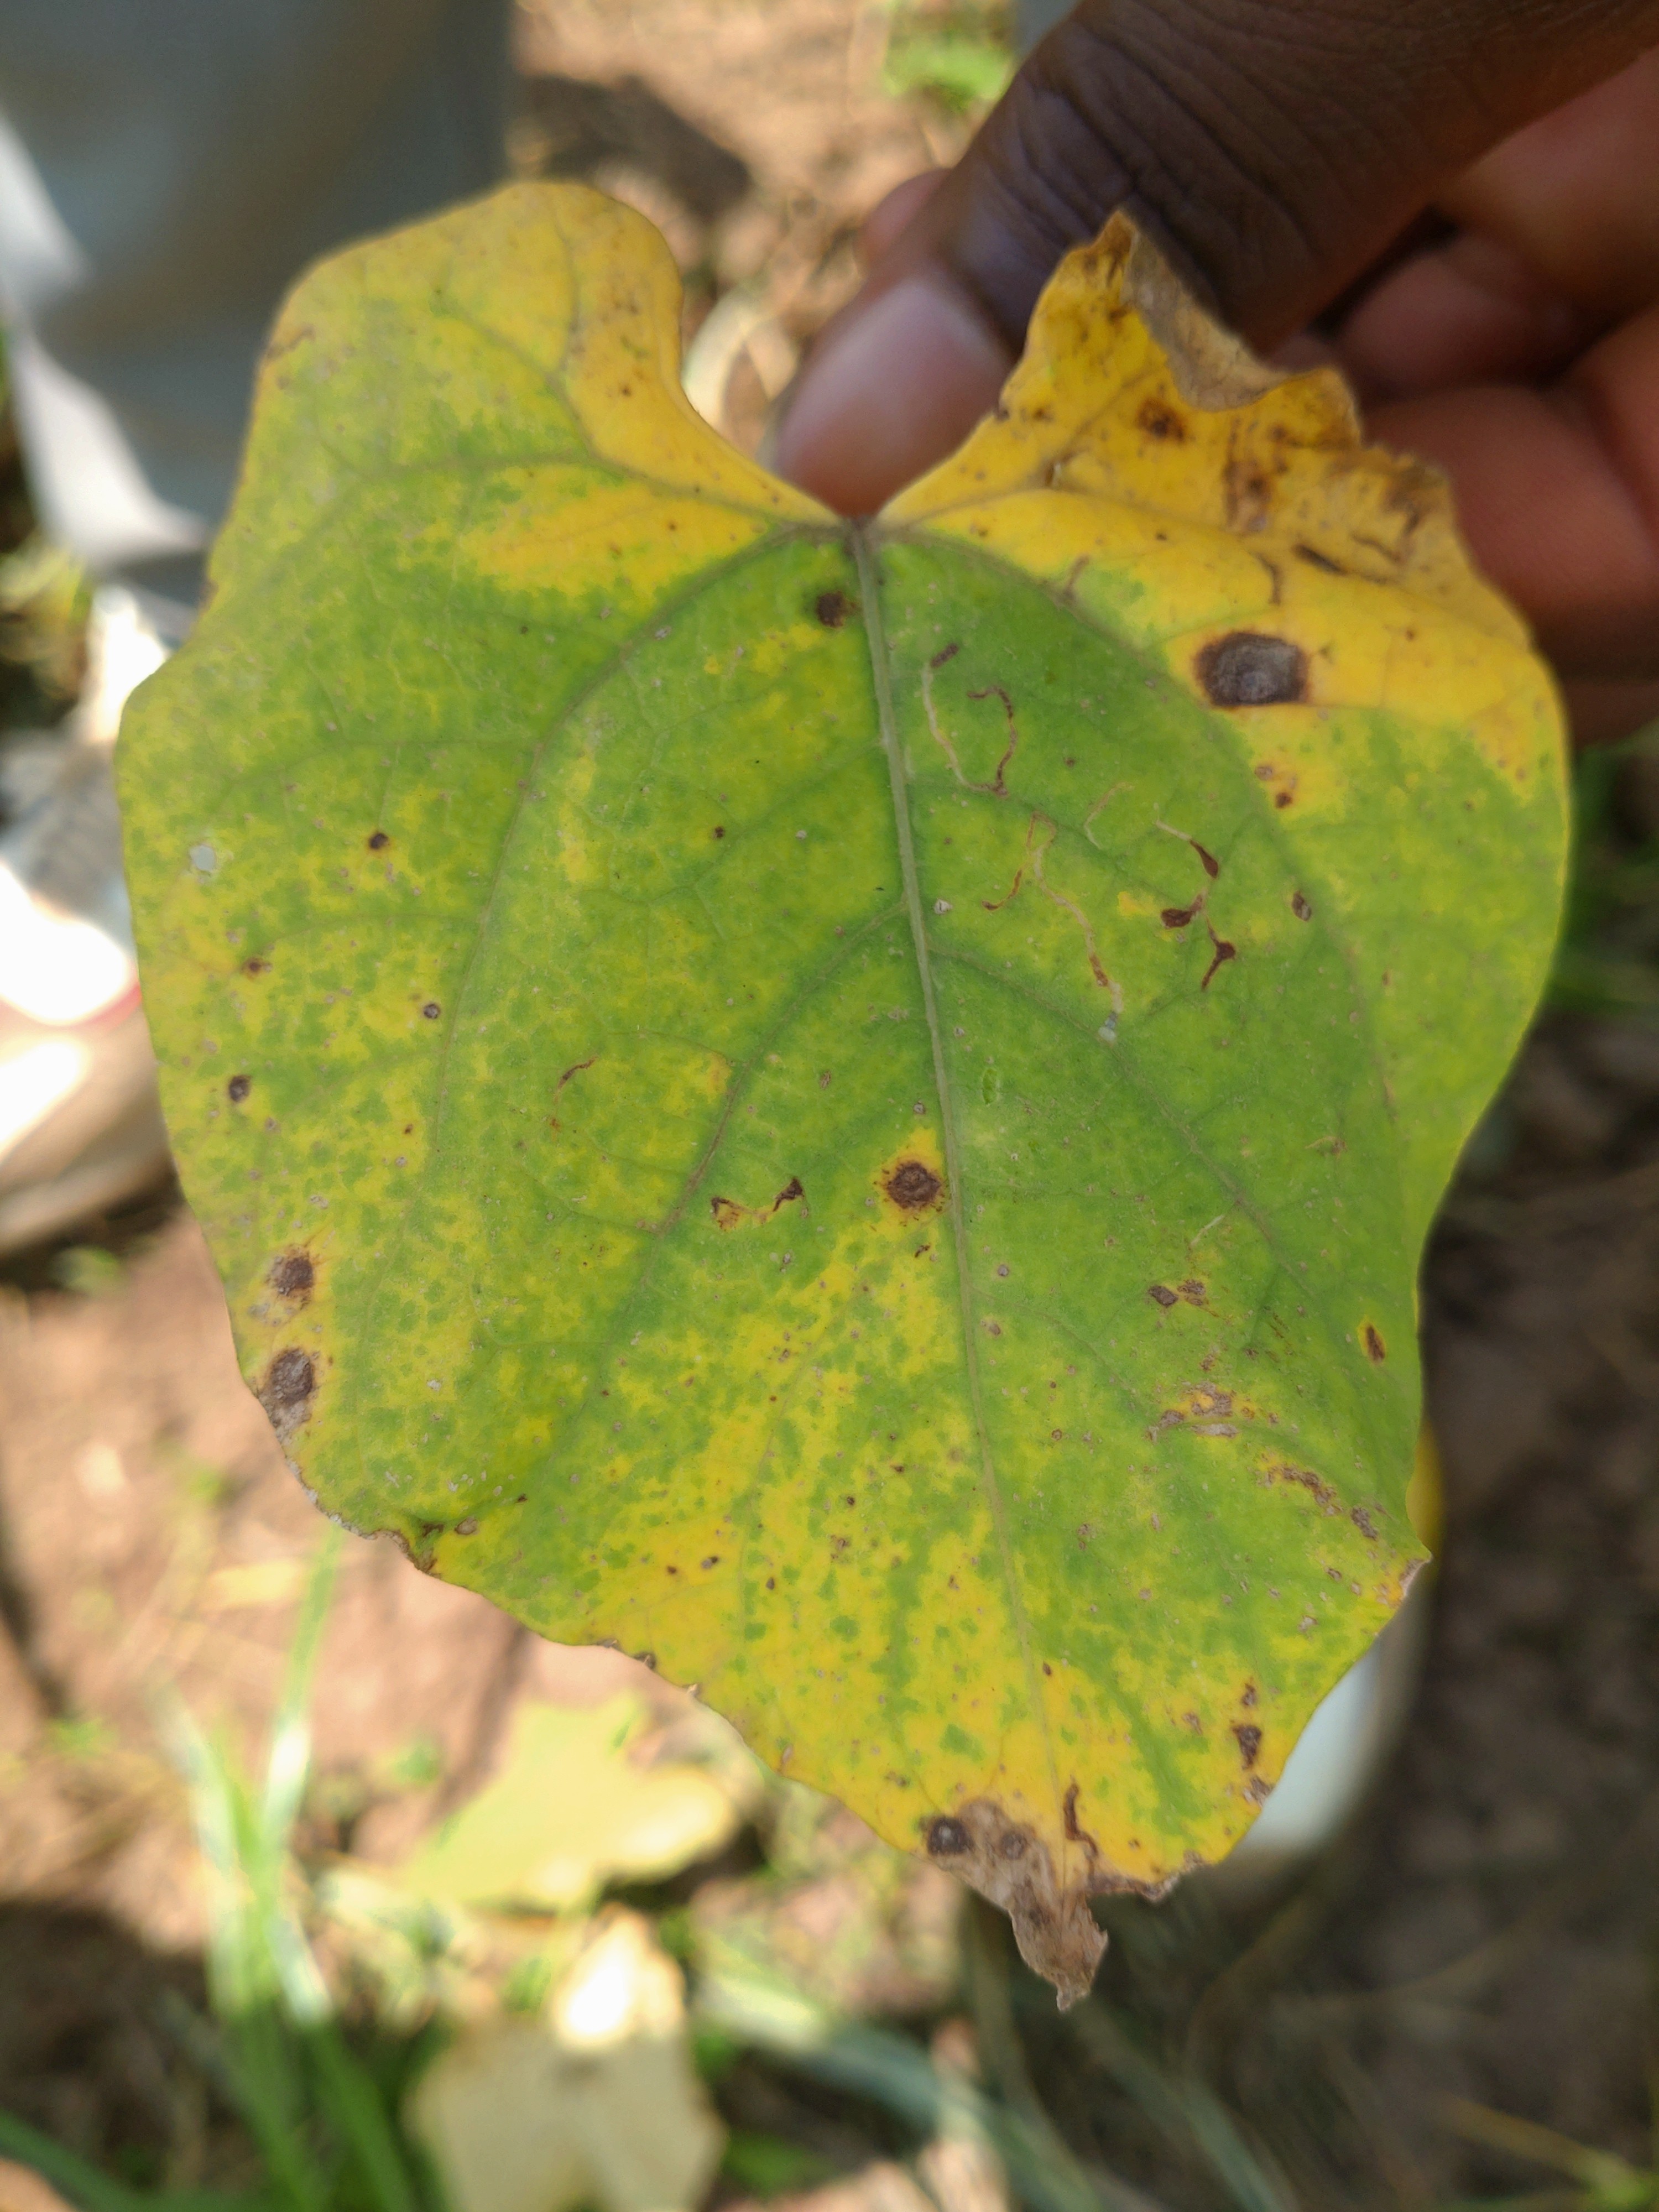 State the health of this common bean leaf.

rust
